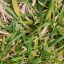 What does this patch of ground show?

grass
